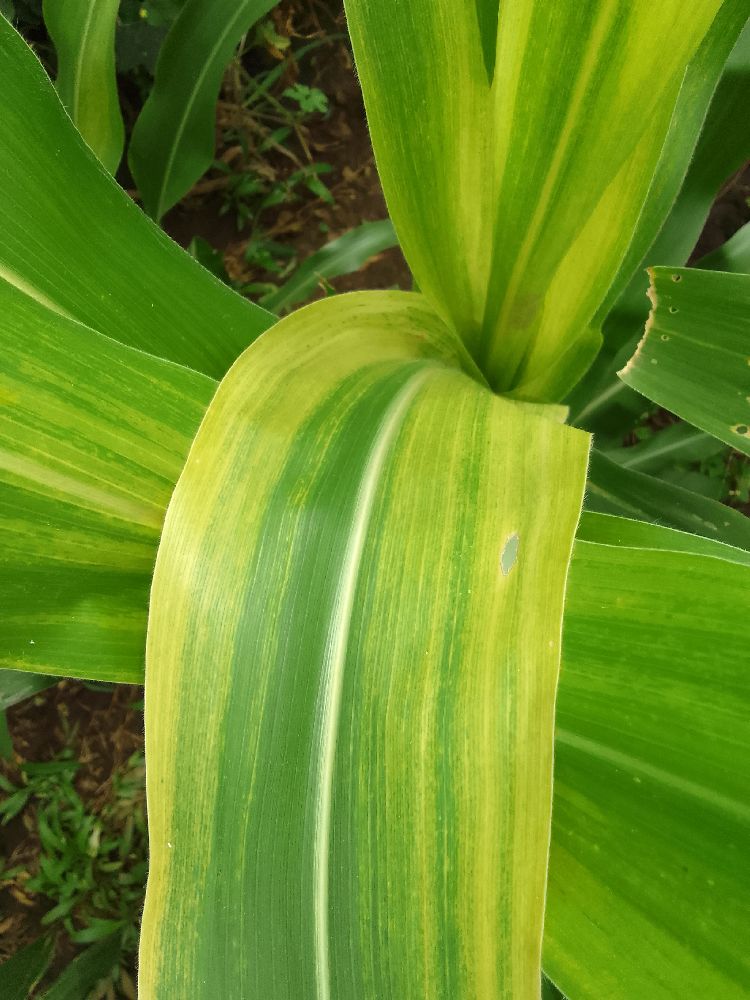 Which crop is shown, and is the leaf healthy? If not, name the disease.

maize, maize lethal necrosis
